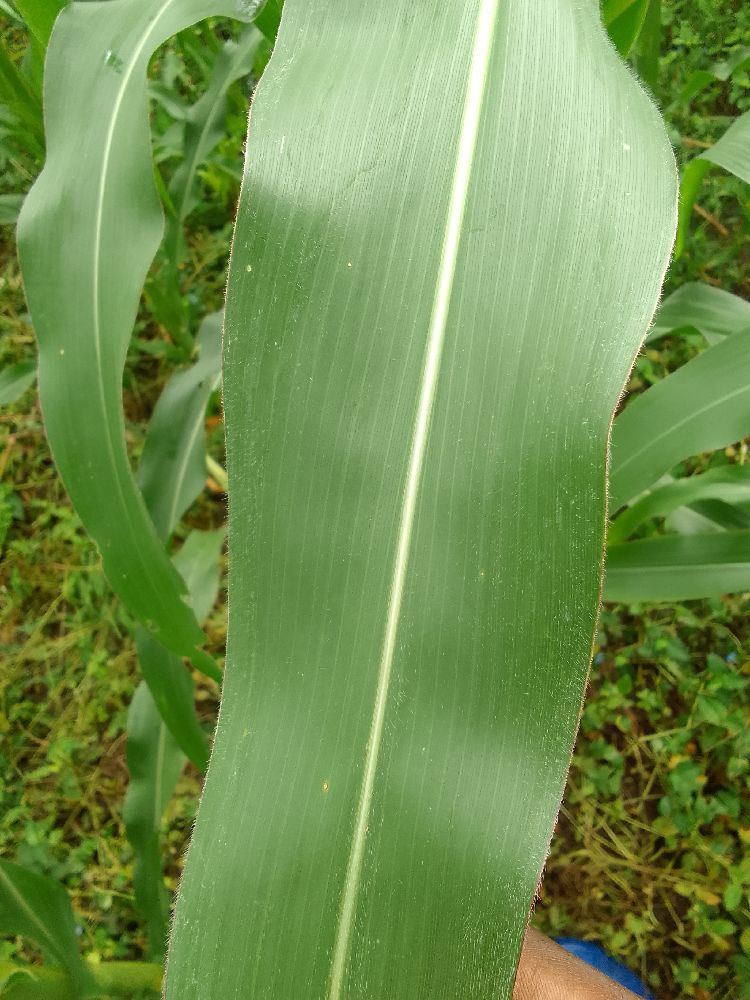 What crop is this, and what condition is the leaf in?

maize, healthy
